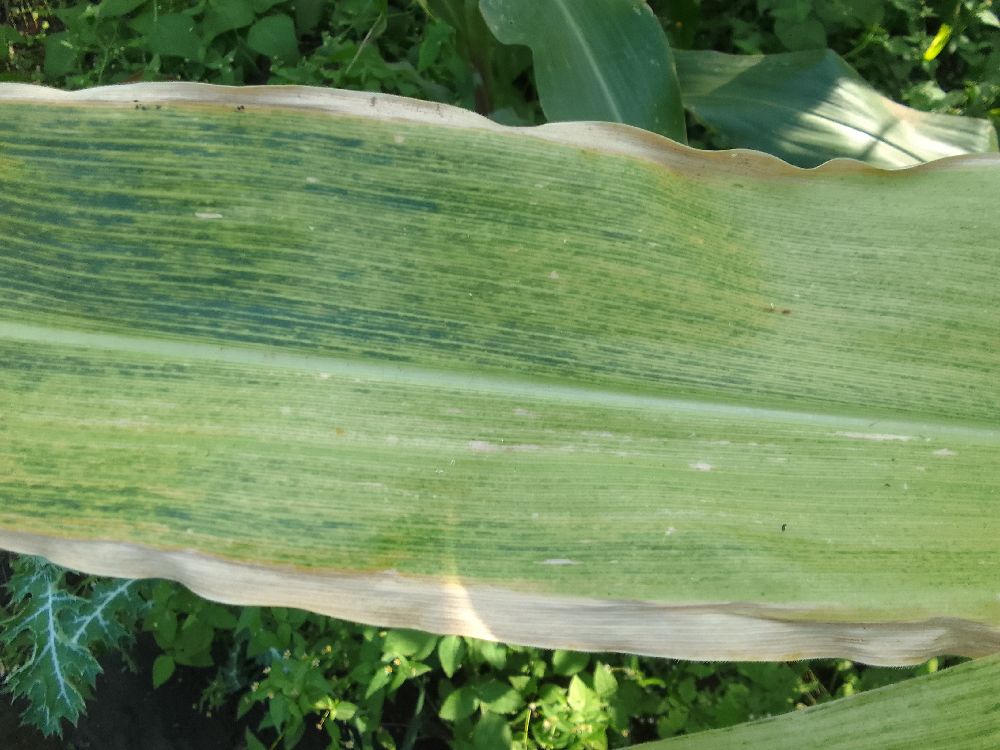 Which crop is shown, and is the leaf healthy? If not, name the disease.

maize, maize lethal necrosis
